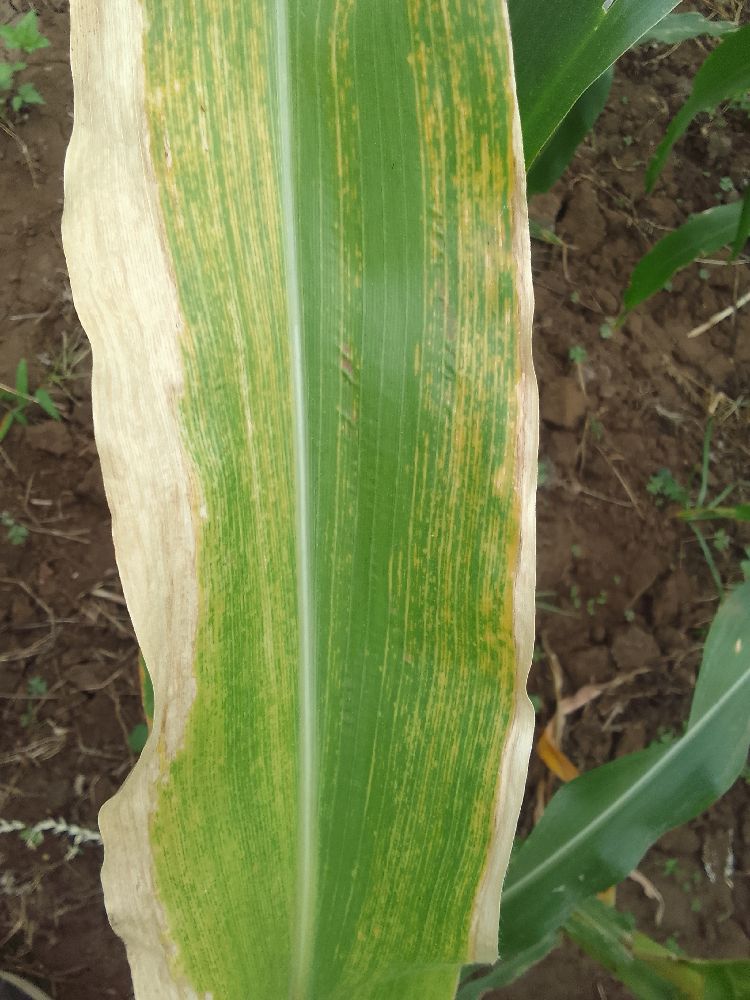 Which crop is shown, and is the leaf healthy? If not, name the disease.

maize, maize lethal necrosis
